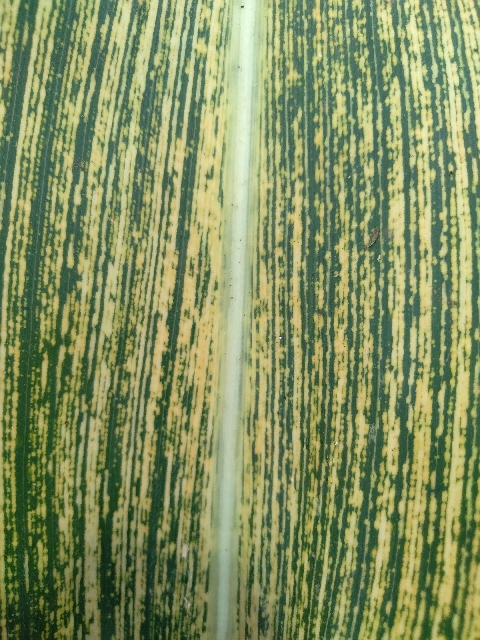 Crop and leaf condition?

maize, maize streak virus
